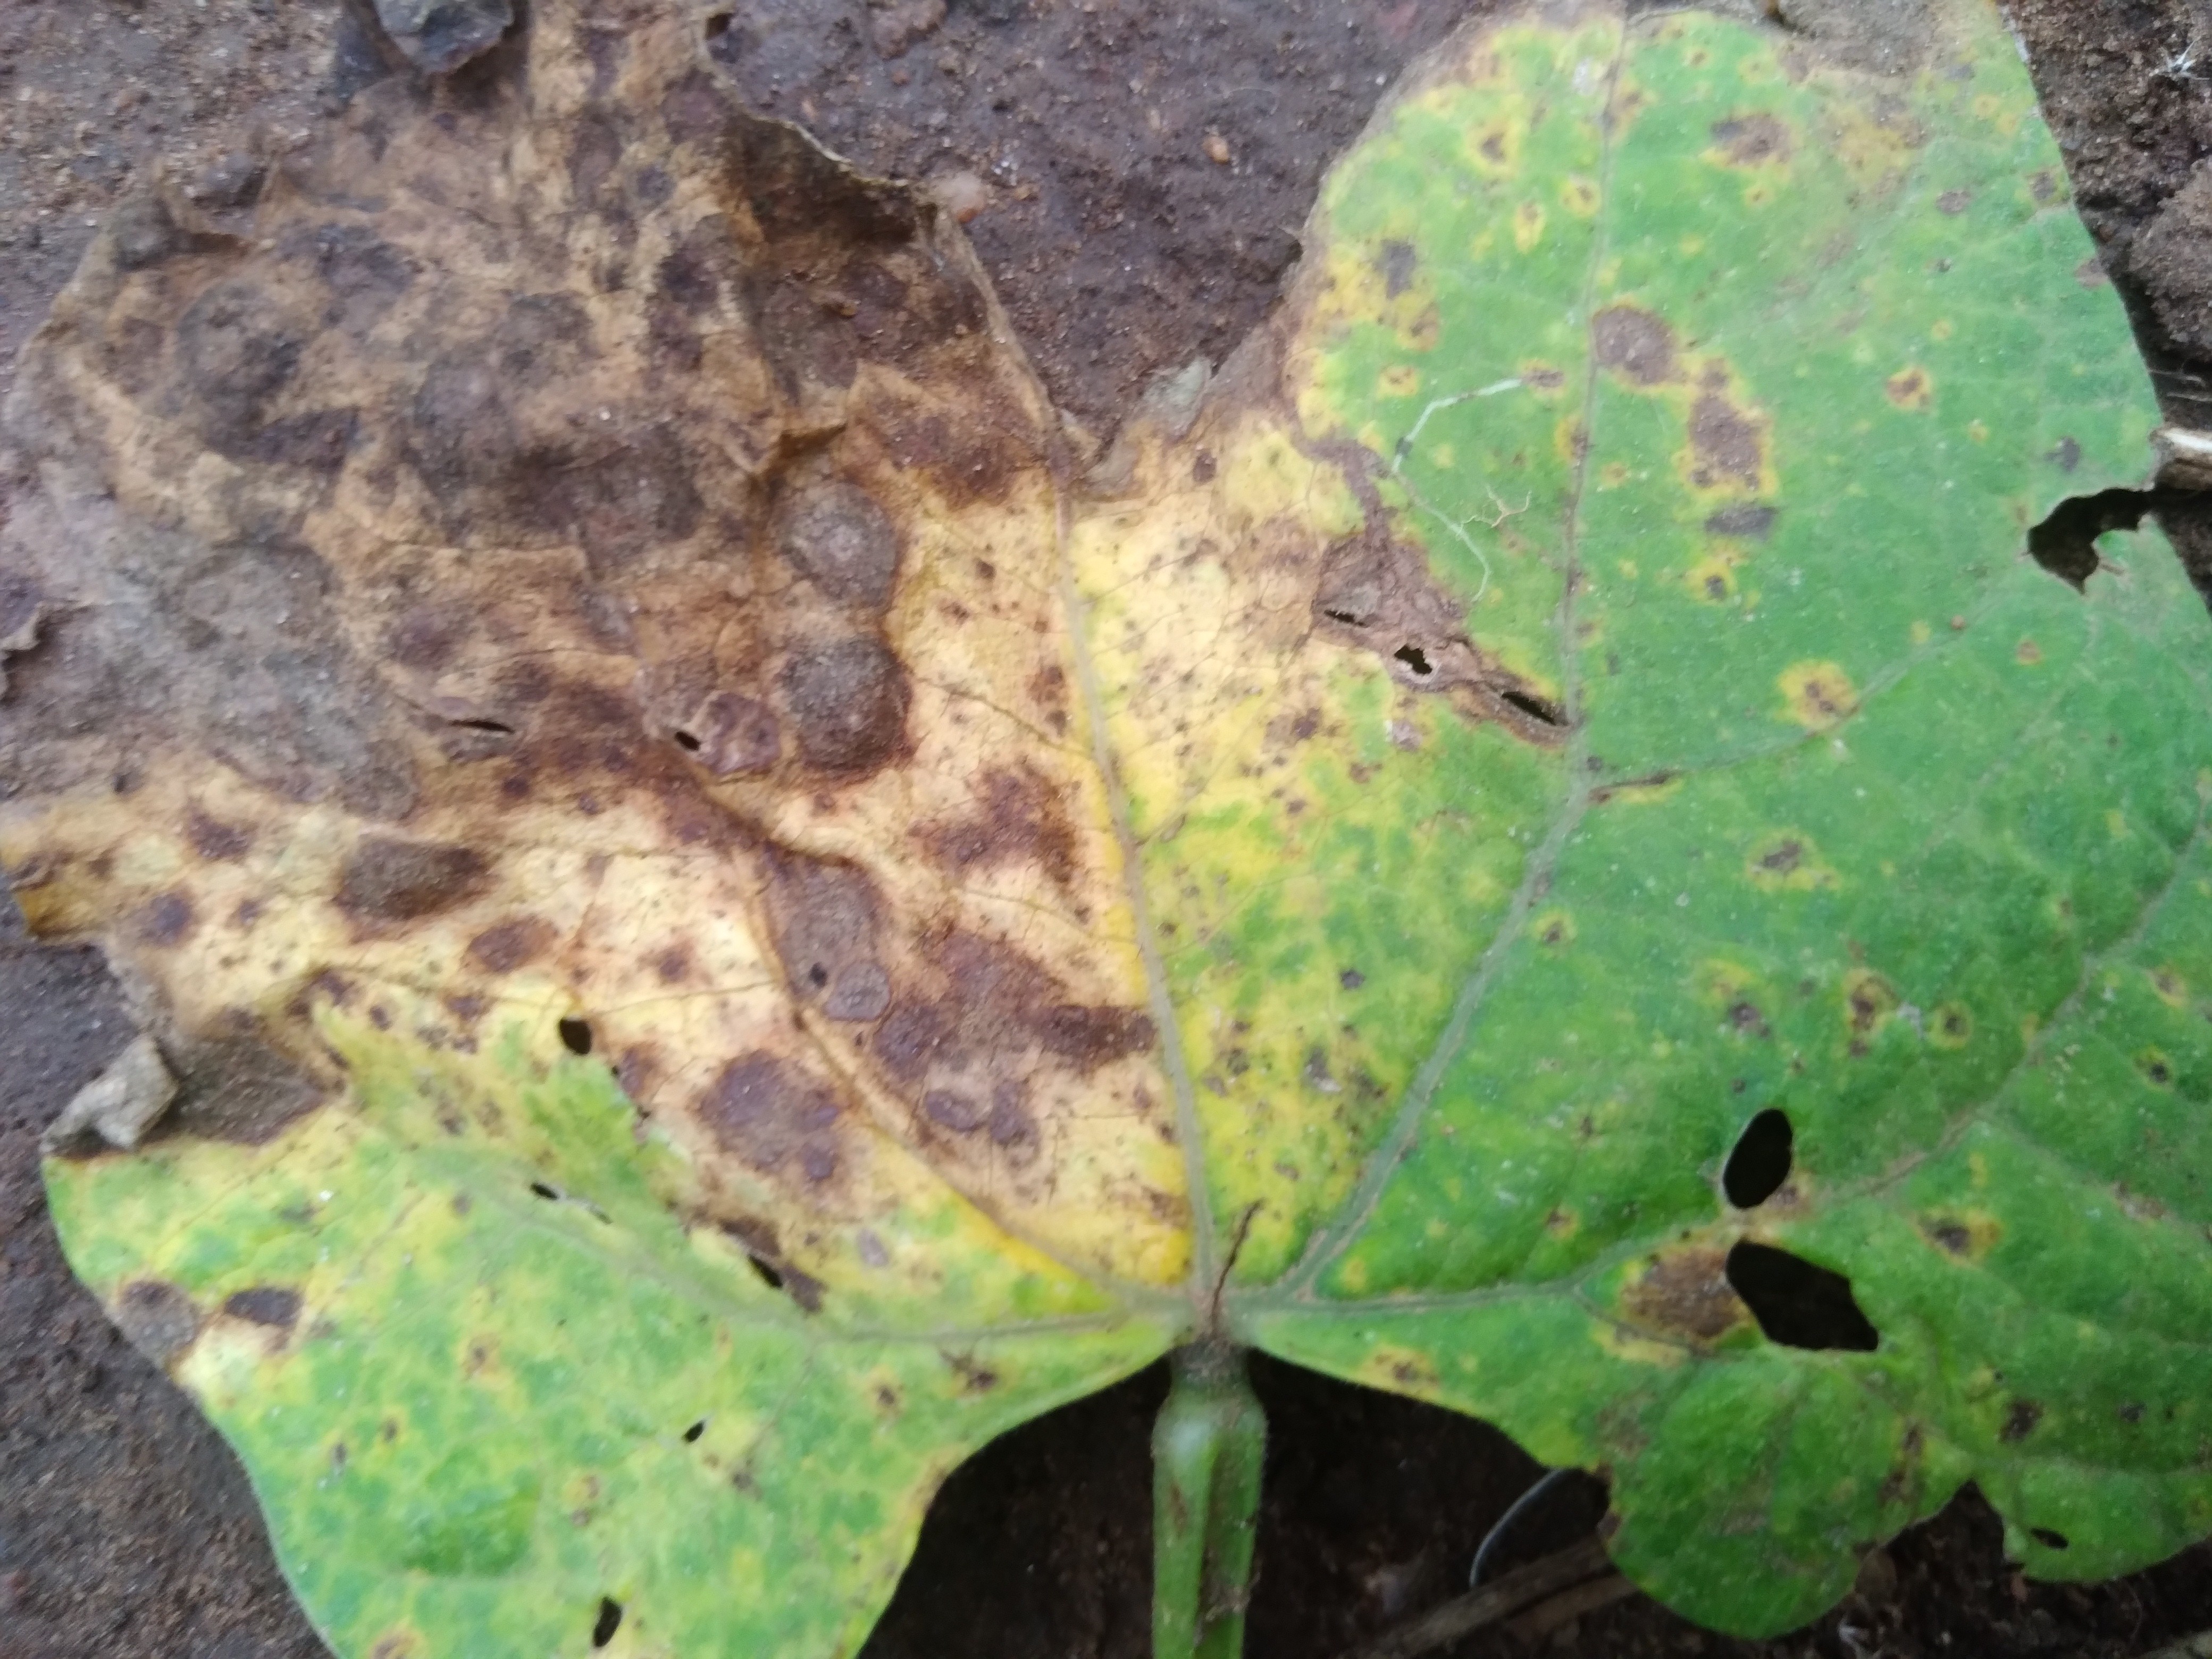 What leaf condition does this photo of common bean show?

rust
